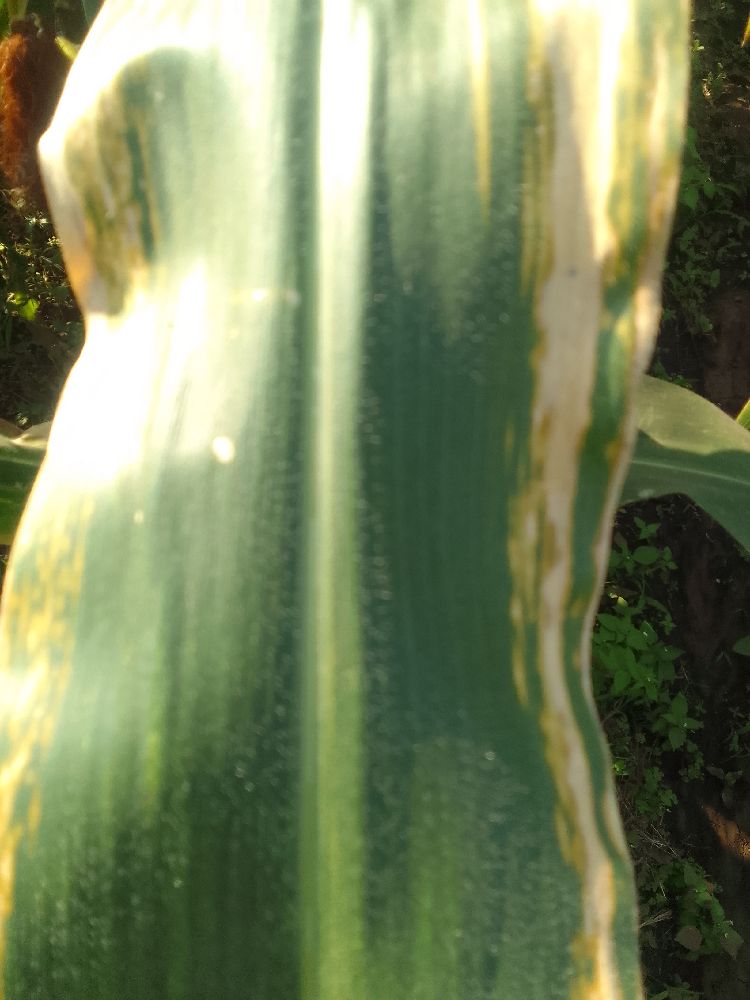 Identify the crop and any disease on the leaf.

maize, maize lethal necrosis
